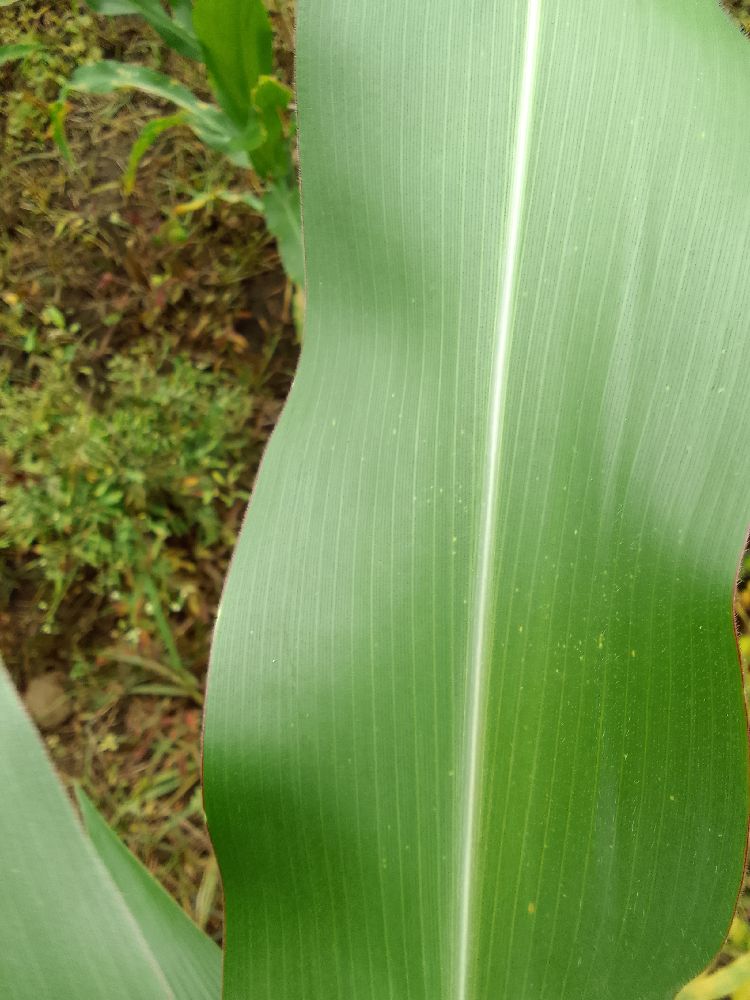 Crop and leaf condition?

maize, healthy
